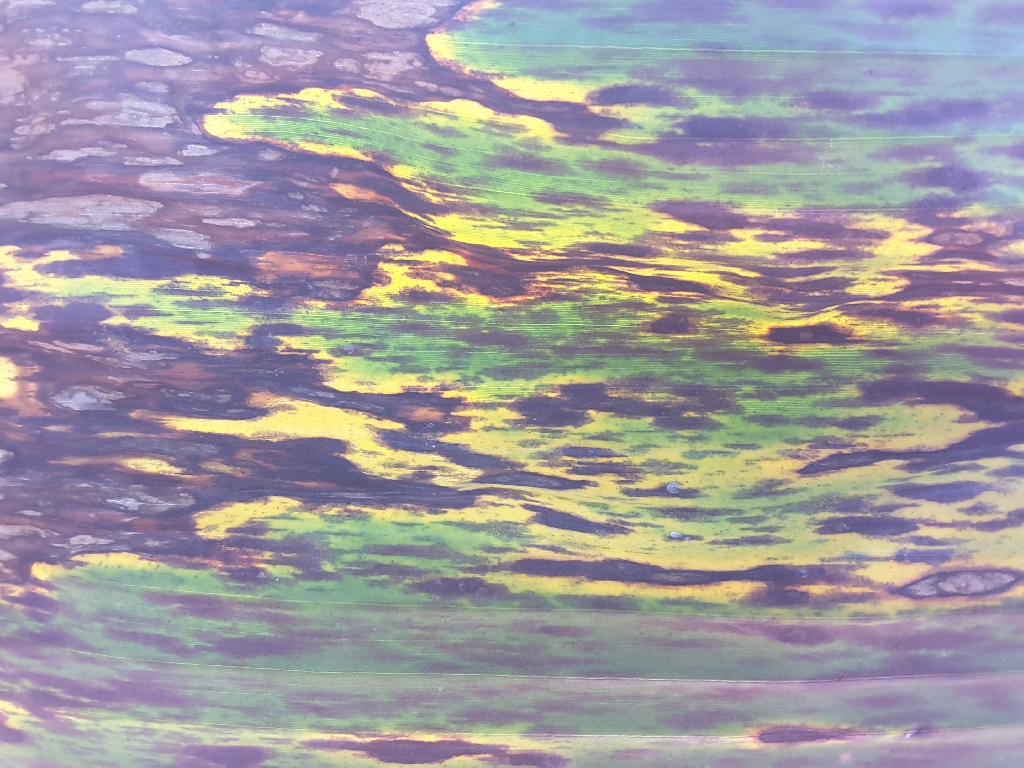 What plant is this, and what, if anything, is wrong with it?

banana, black sigatoka
